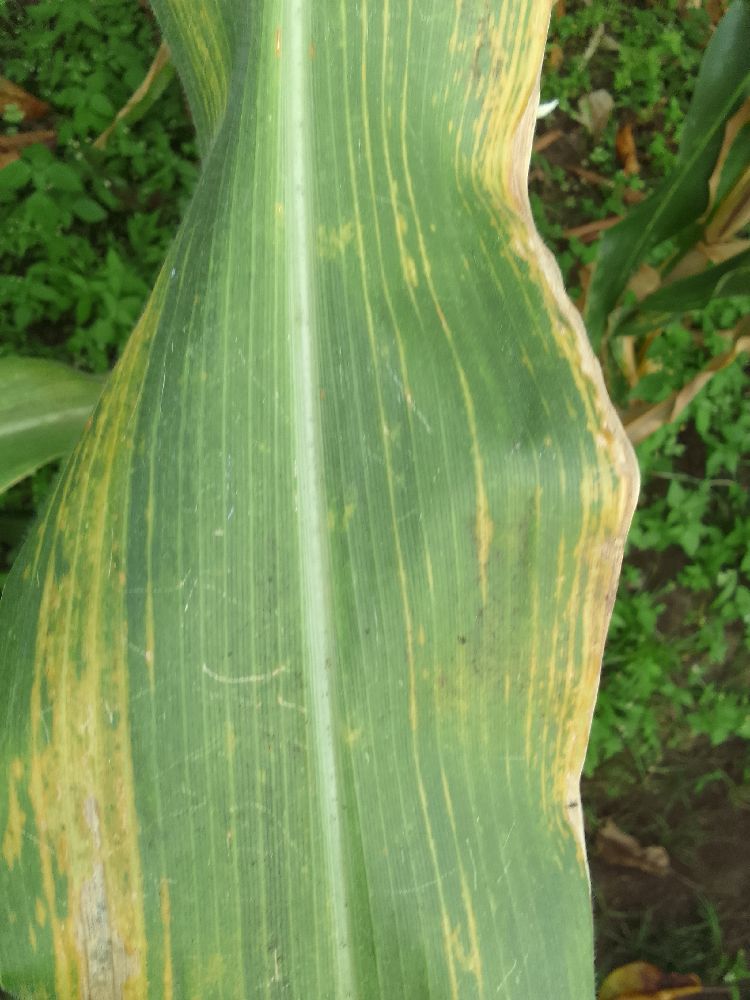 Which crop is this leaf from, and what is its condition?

maize, maize lethal necrosis
